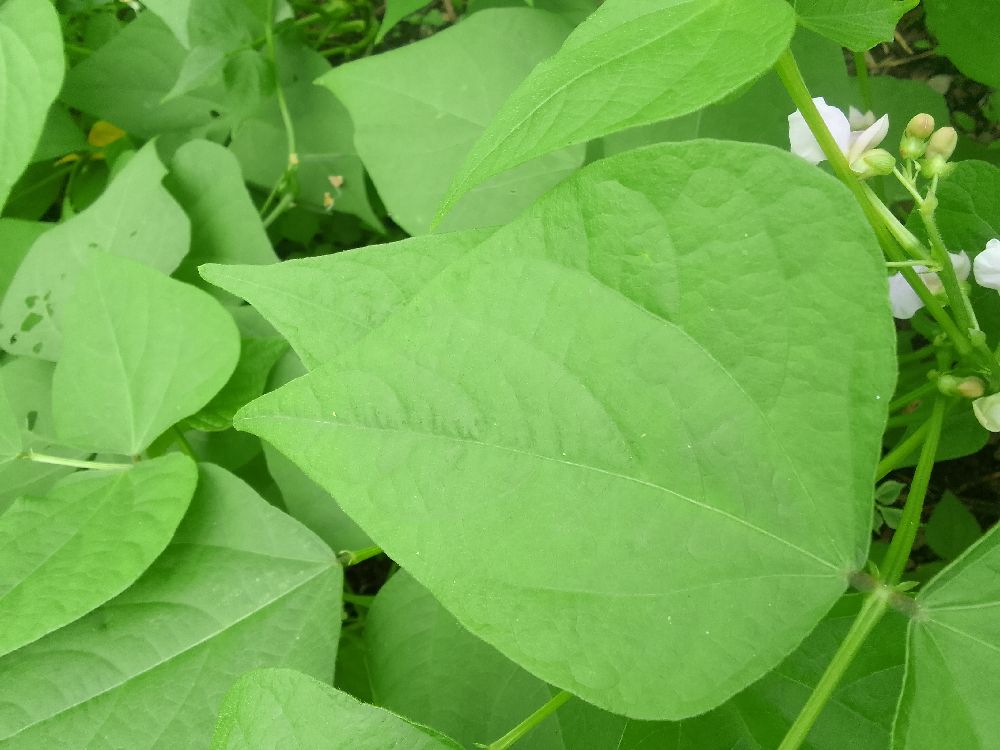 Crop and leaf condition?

common bean, healthy
